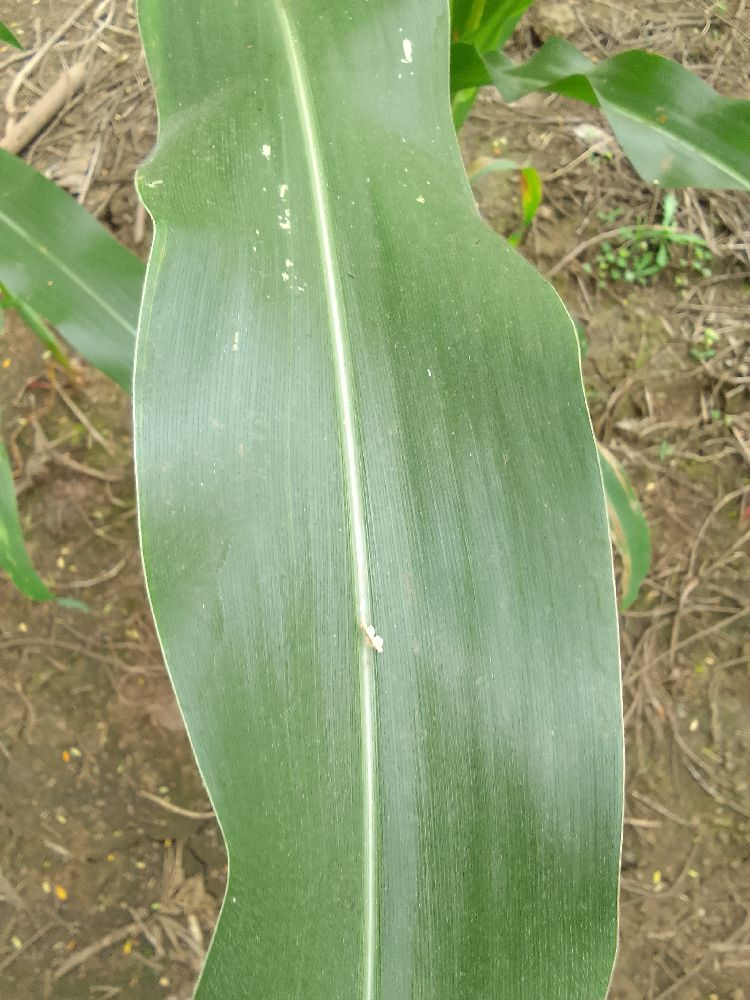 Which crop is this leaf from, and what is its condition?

maize, healthy
